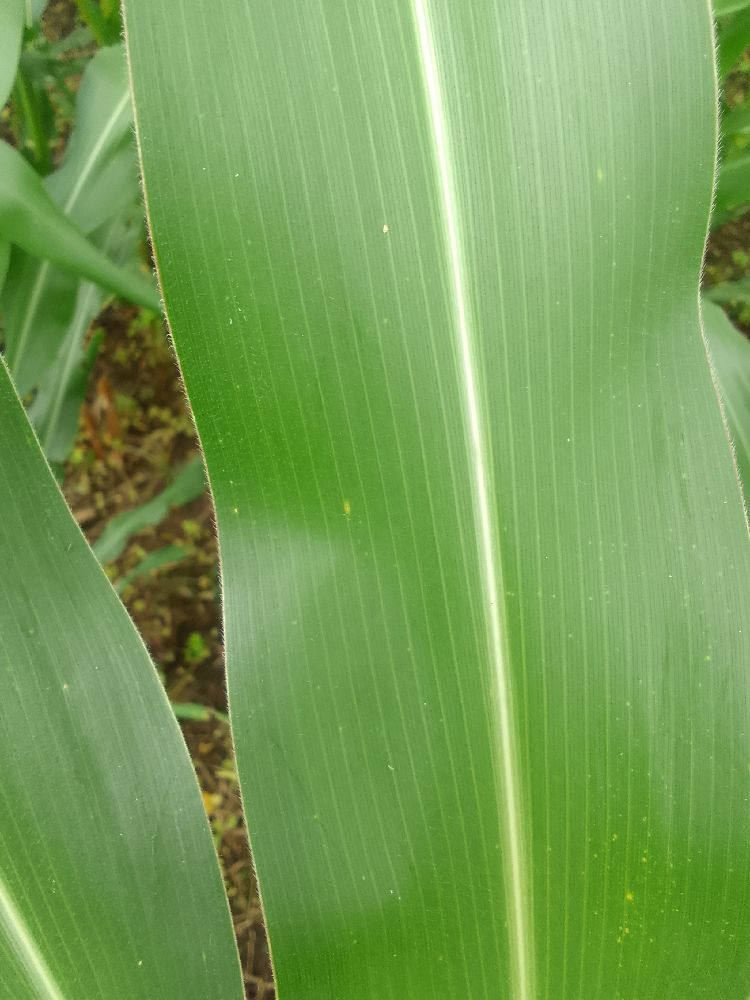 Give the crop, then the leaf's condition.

maize, healthy
